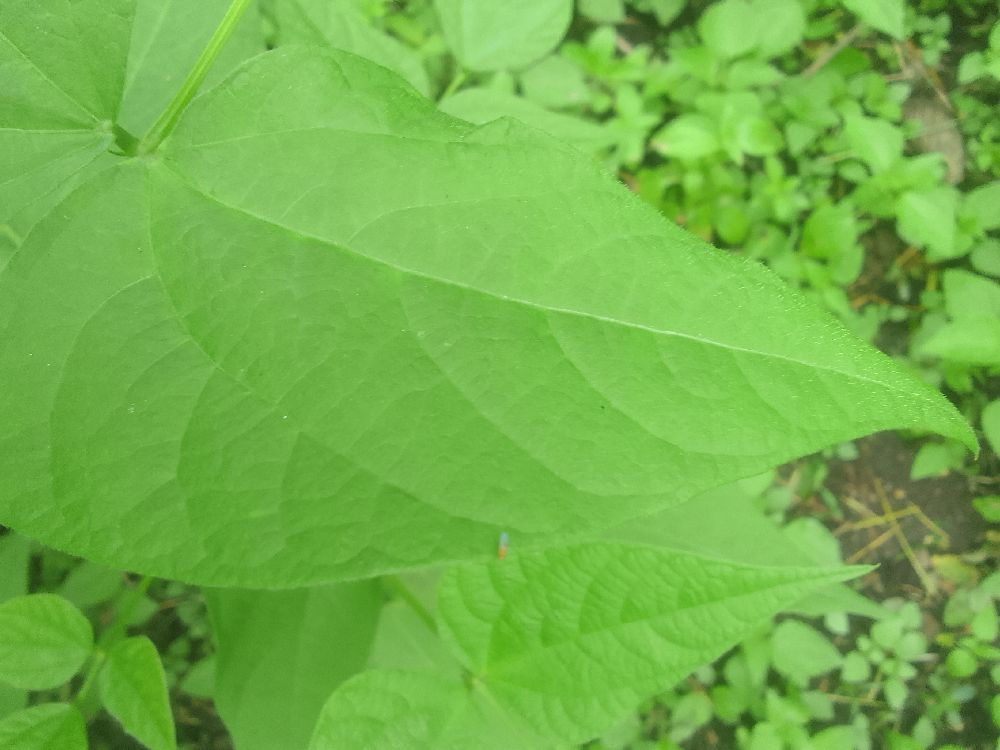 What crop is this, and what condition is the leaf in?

common bean, healthy
